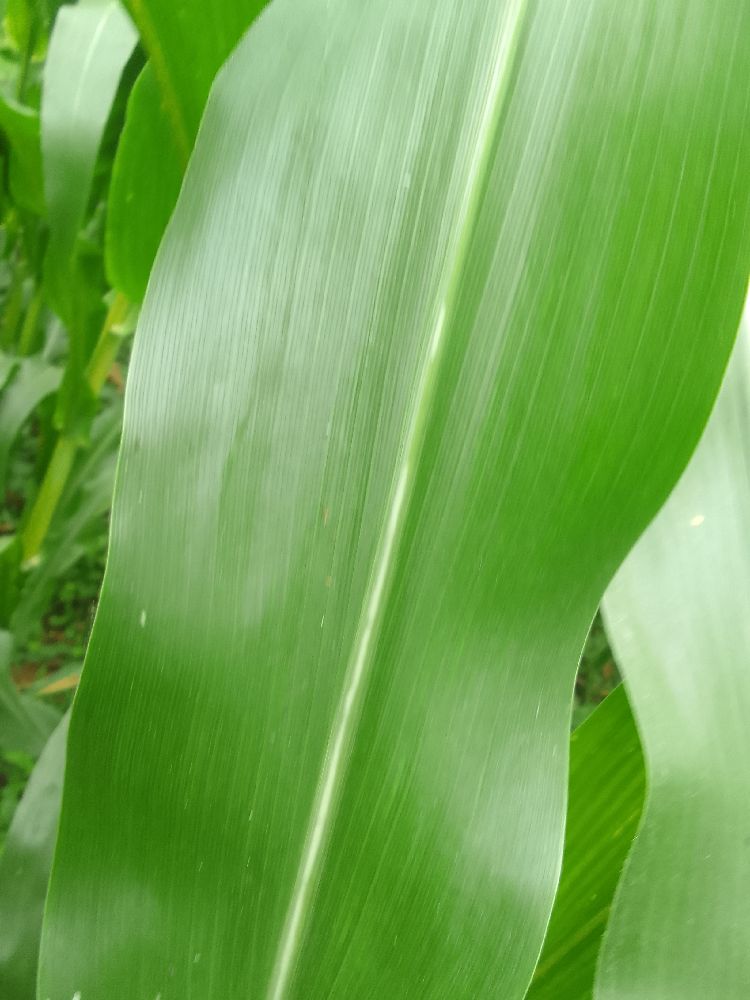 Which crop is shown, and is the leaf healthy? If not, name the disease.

maize, healthy
